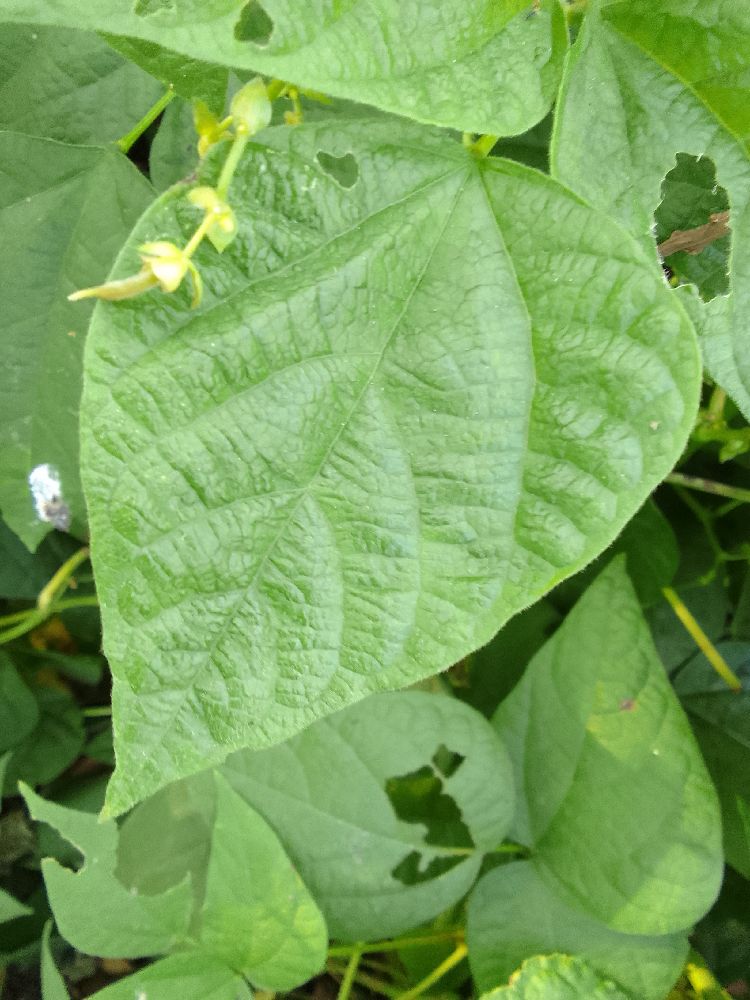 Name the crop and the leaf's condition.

common bean, healthy
